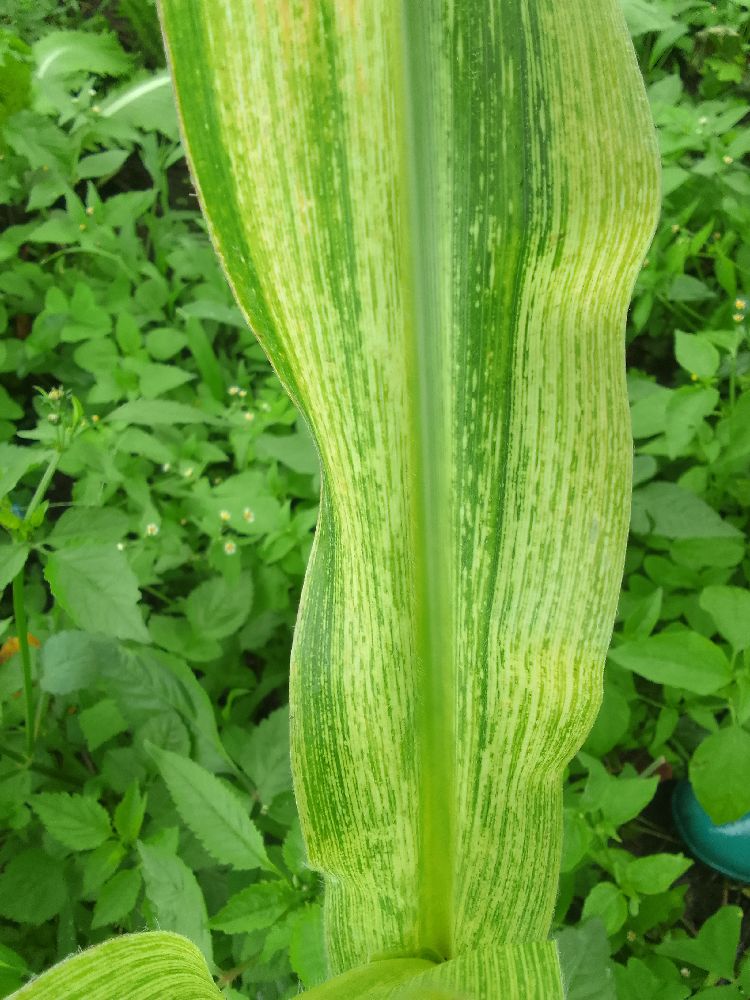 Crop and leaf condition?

maize, maize streak virus
